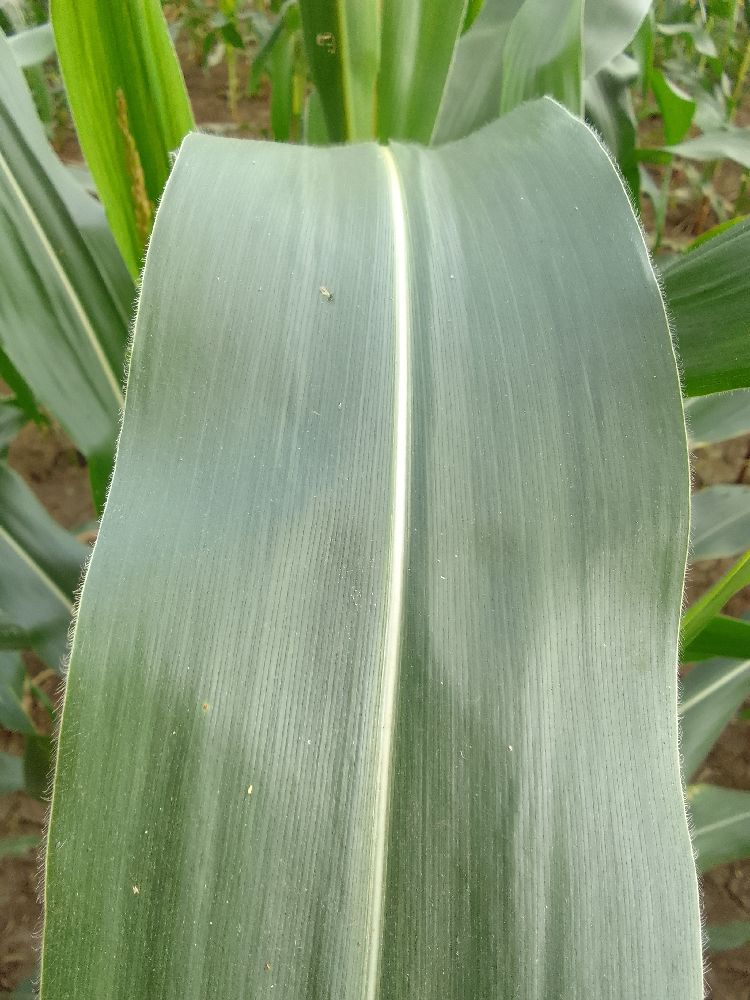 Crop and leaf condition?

maize, healthy
